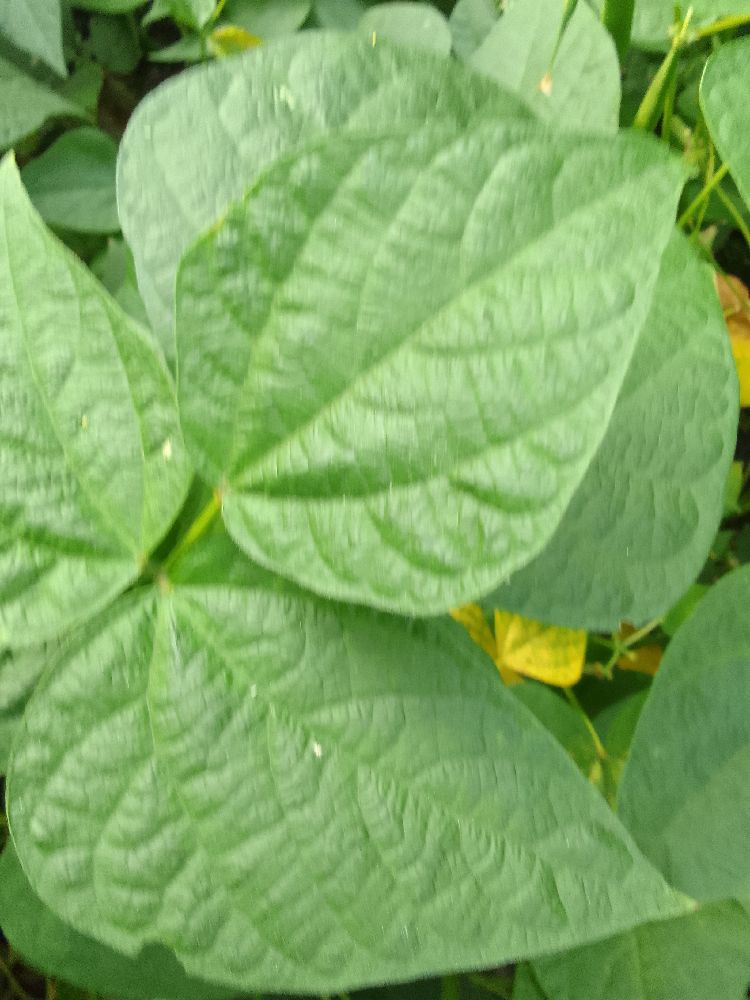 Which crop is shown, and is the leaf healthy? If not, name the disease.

common bean, healthy
